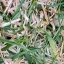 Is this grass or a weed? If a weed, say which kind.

grass
